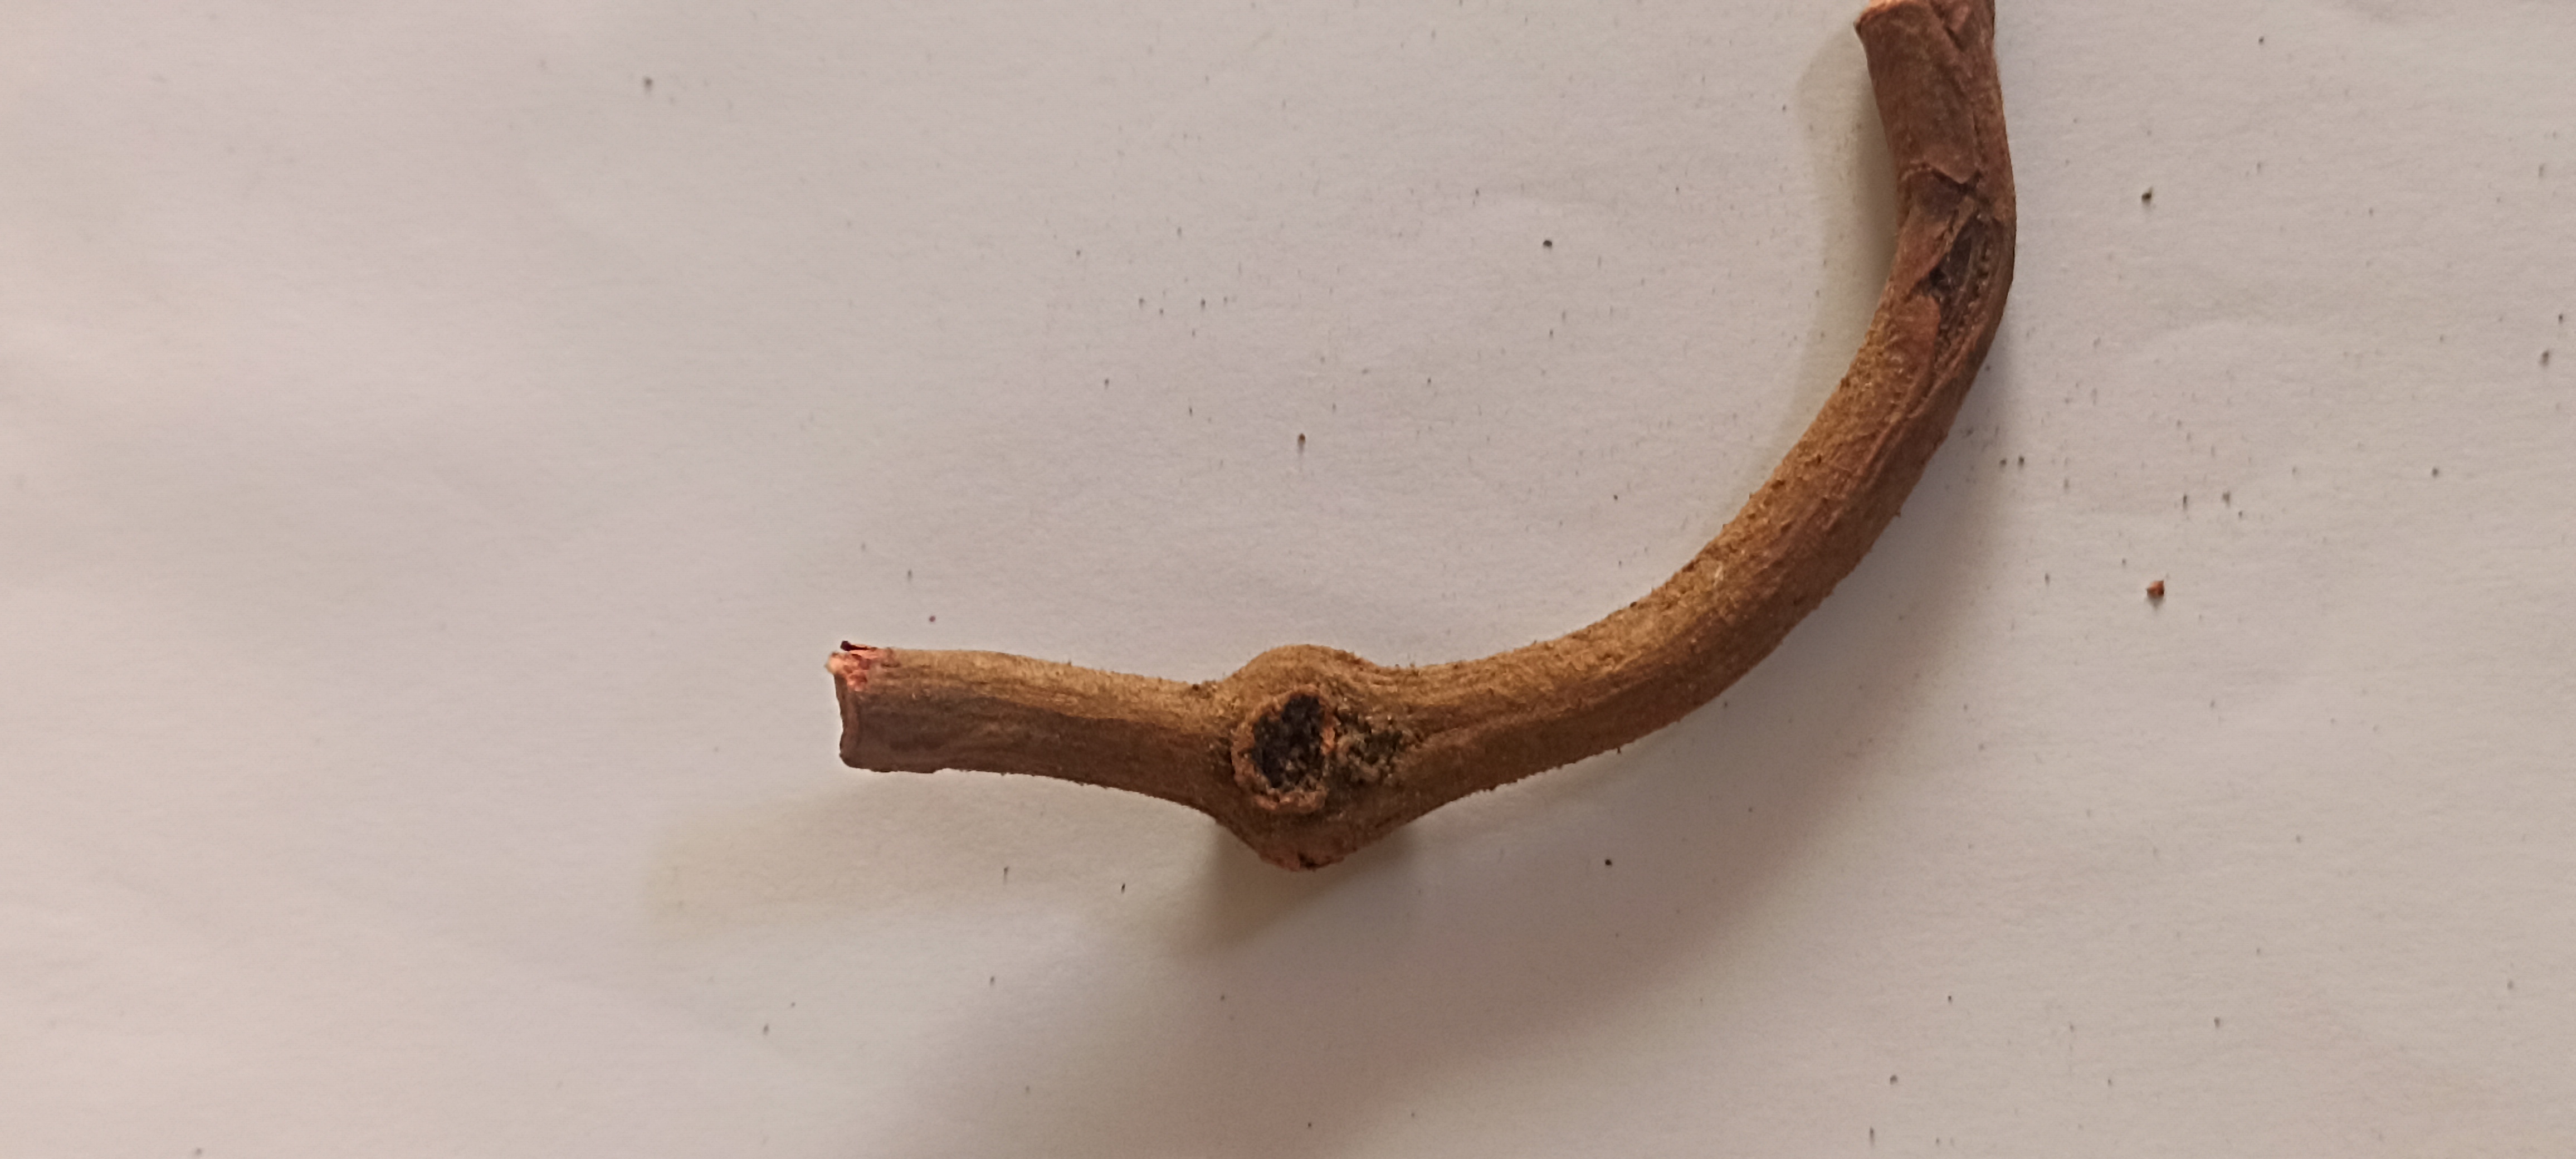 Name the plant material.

manjistha
